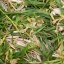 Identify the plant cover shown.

grass
